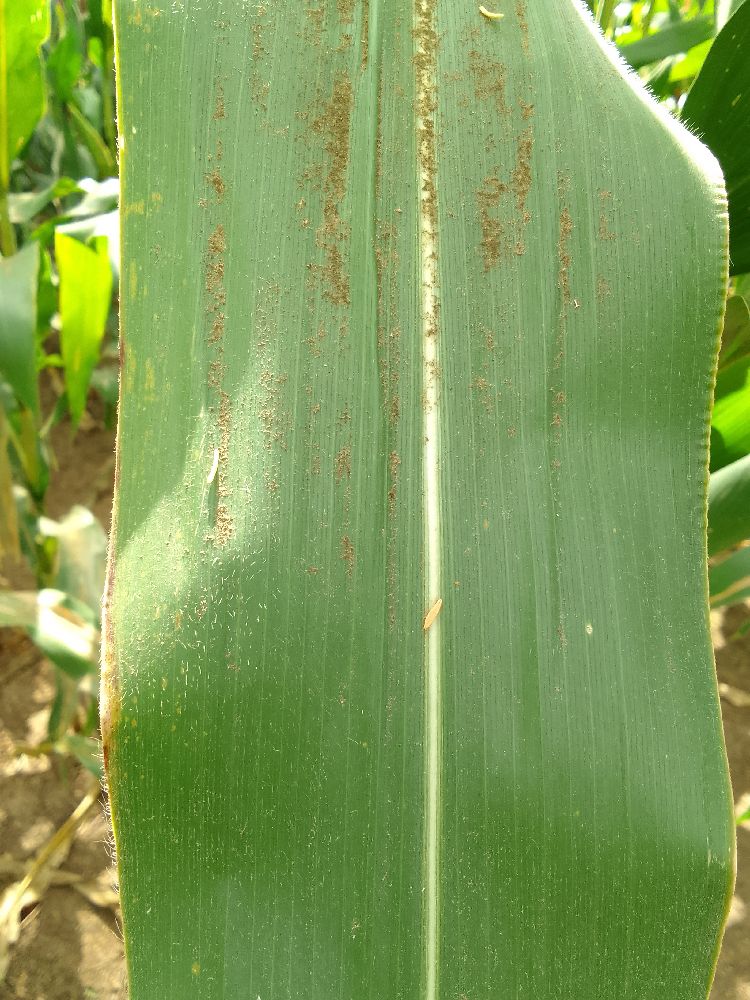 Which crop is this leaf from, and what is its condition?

maize, healthy
